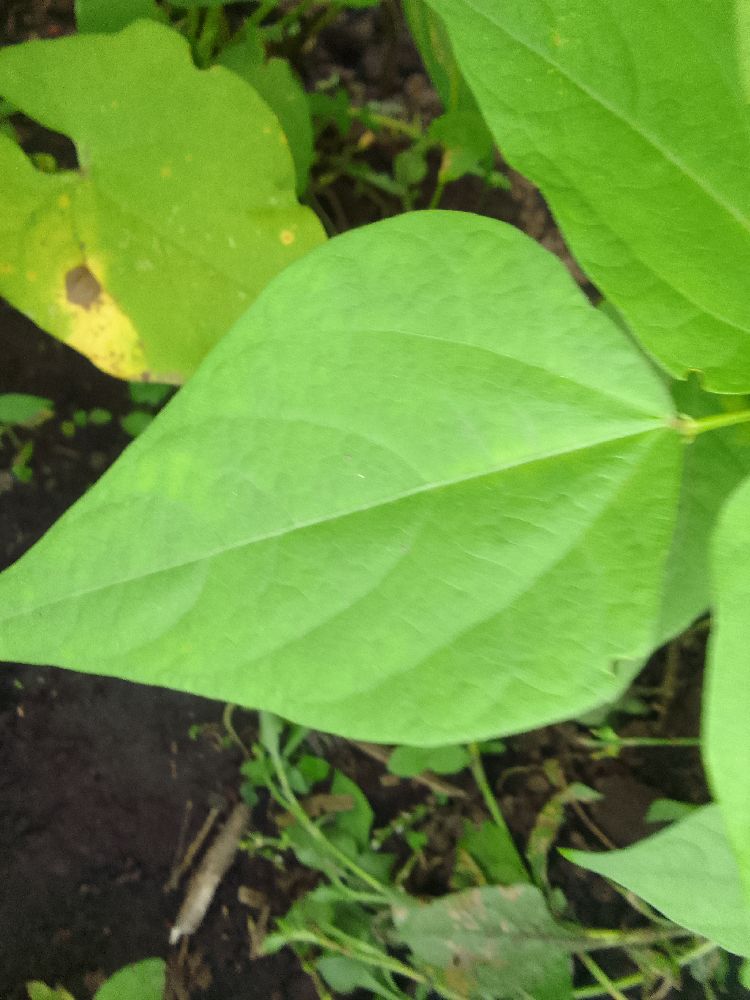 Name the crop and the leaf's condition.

common bean, healthy
